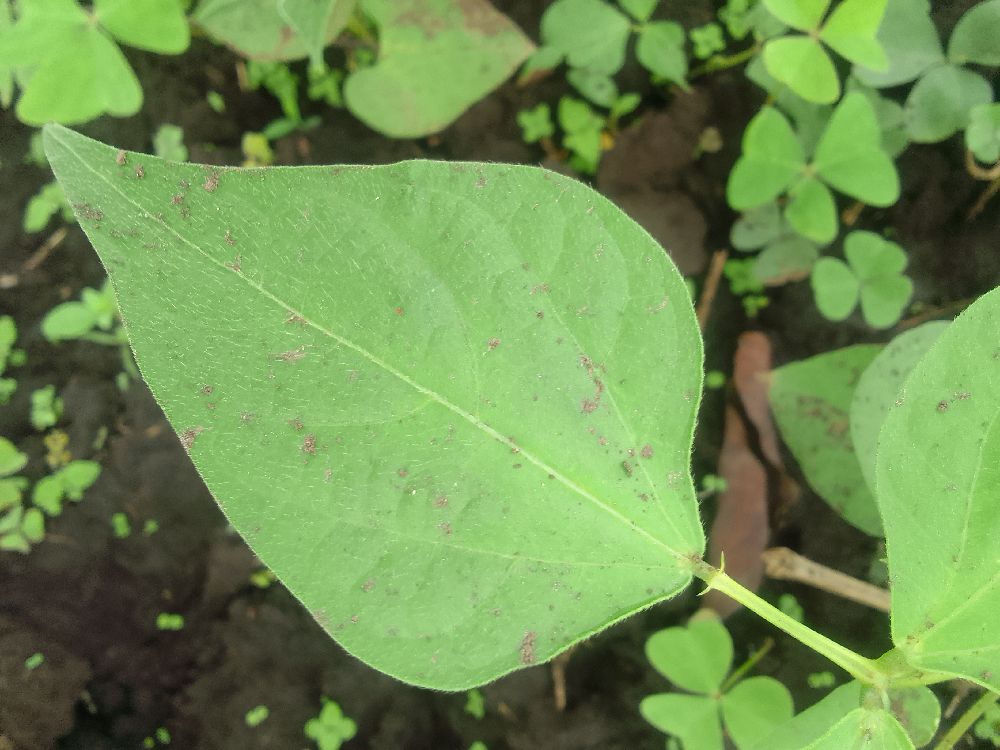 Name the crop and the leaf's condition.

common bean, healthy
